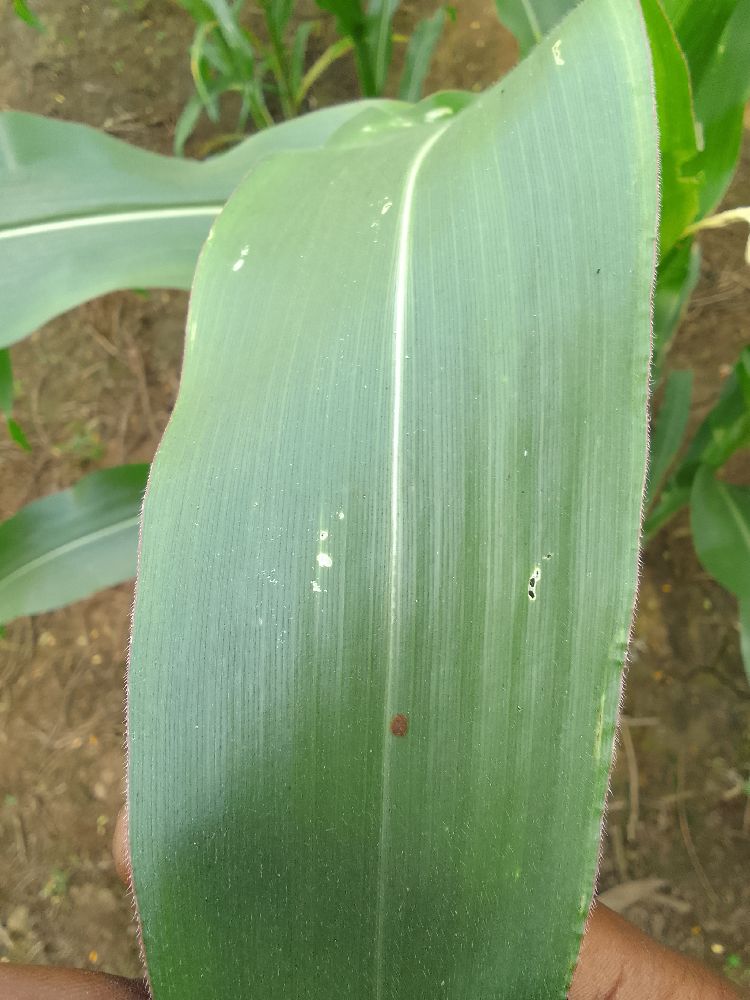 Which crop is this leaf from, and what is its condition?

maize, healthy
